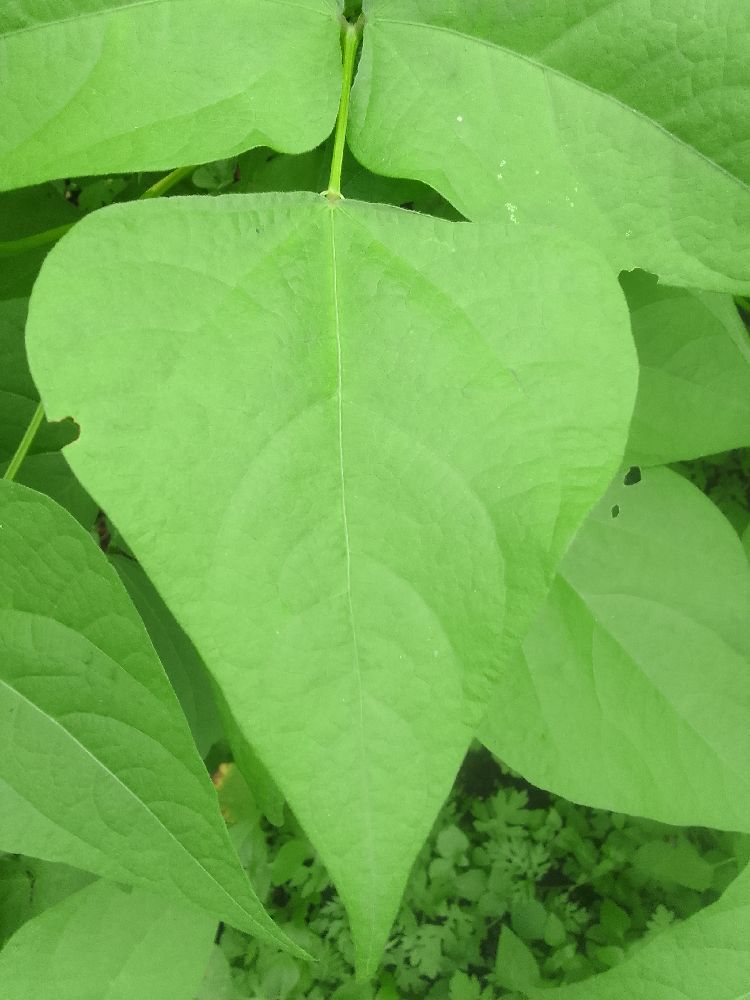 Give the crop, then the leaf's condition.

common bean, healthy
